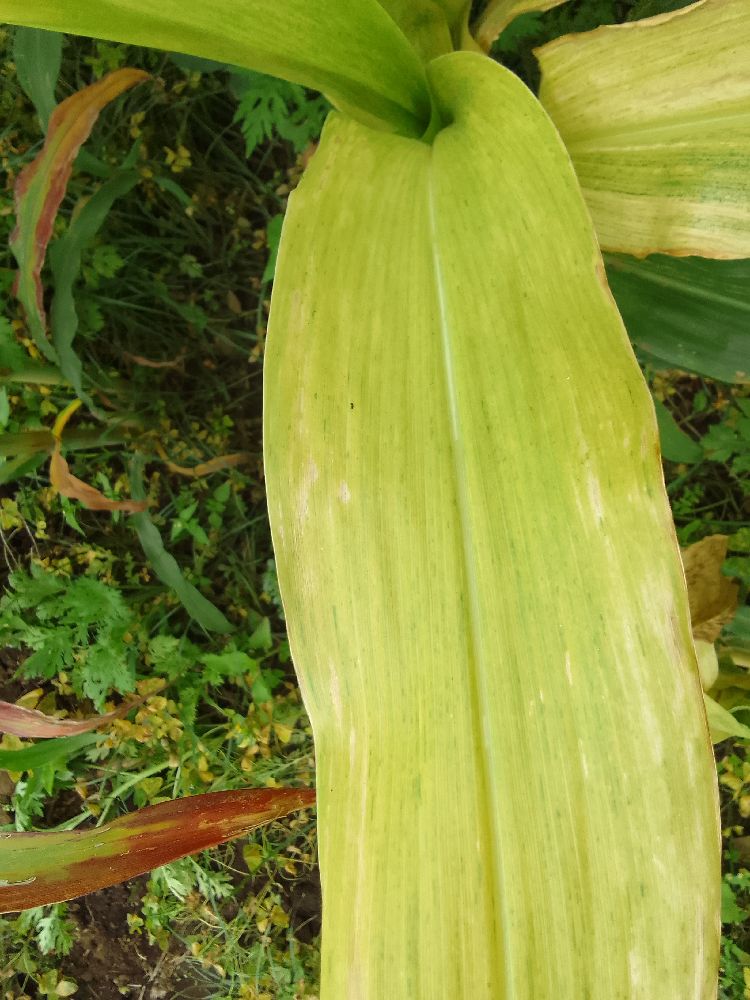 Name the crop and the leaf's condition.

maize, maize lethal necrosis
